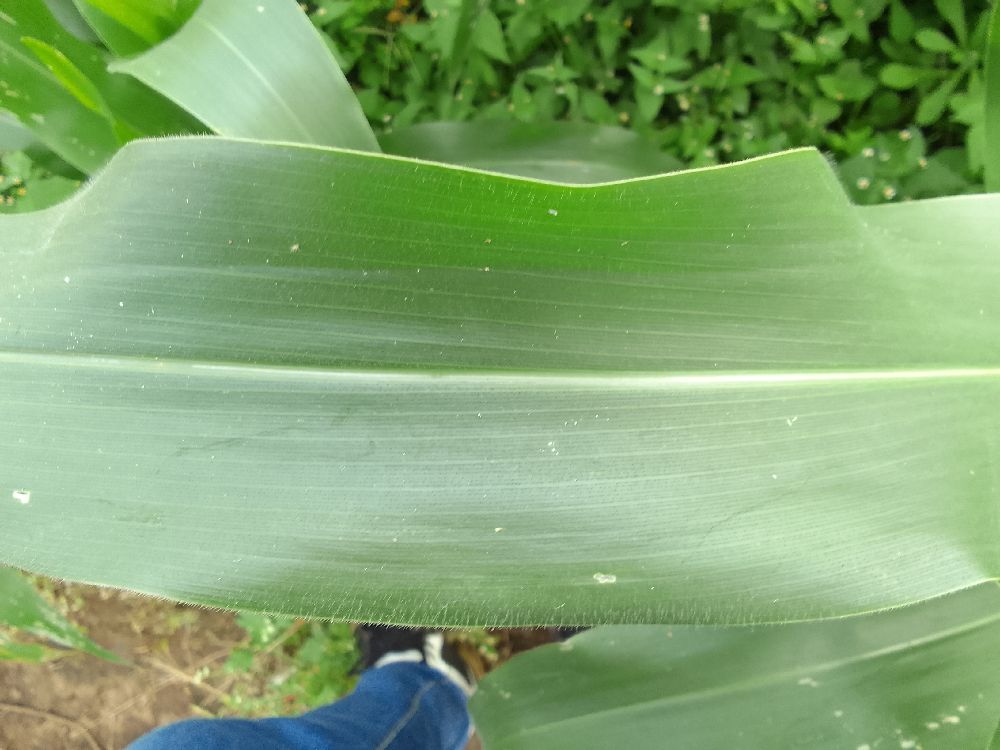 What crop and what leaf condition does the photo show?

maize, healthy
